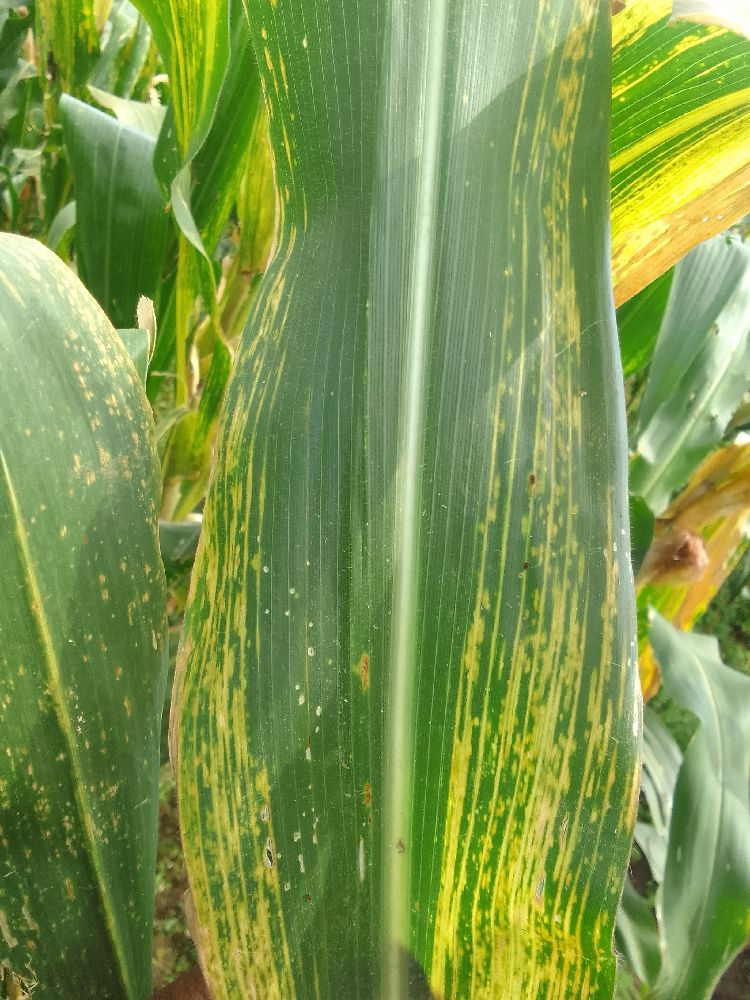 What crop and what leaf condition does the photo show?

maize, maize lethal necrosis
